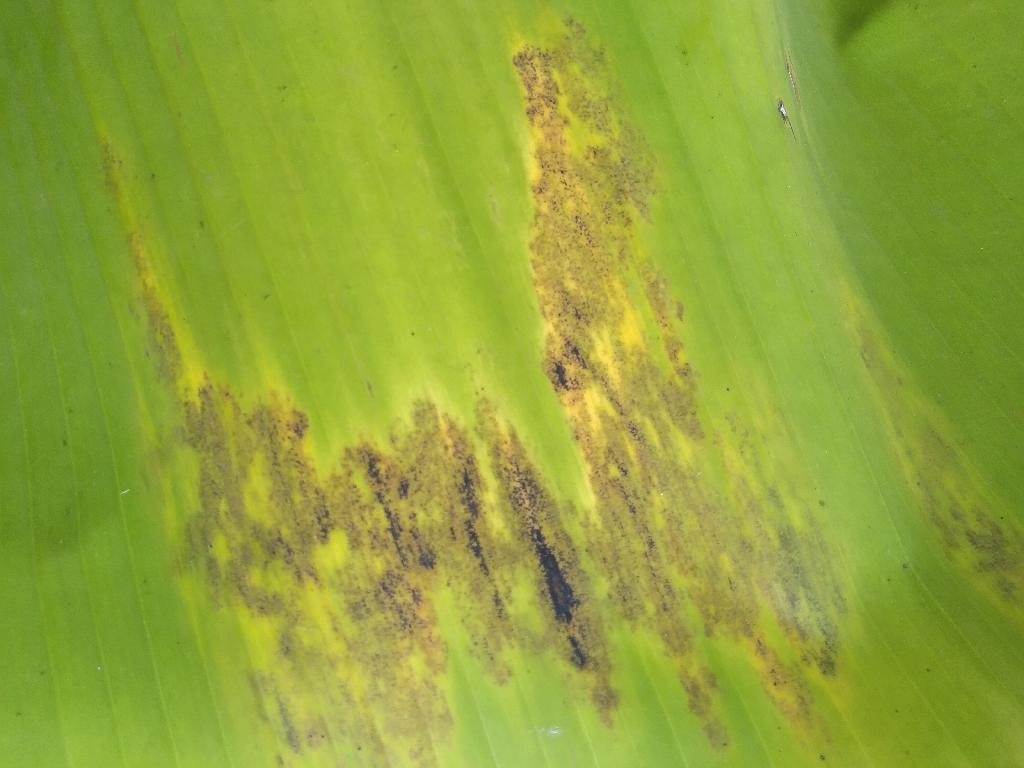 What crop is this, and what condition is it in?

banana, black sigatoka
